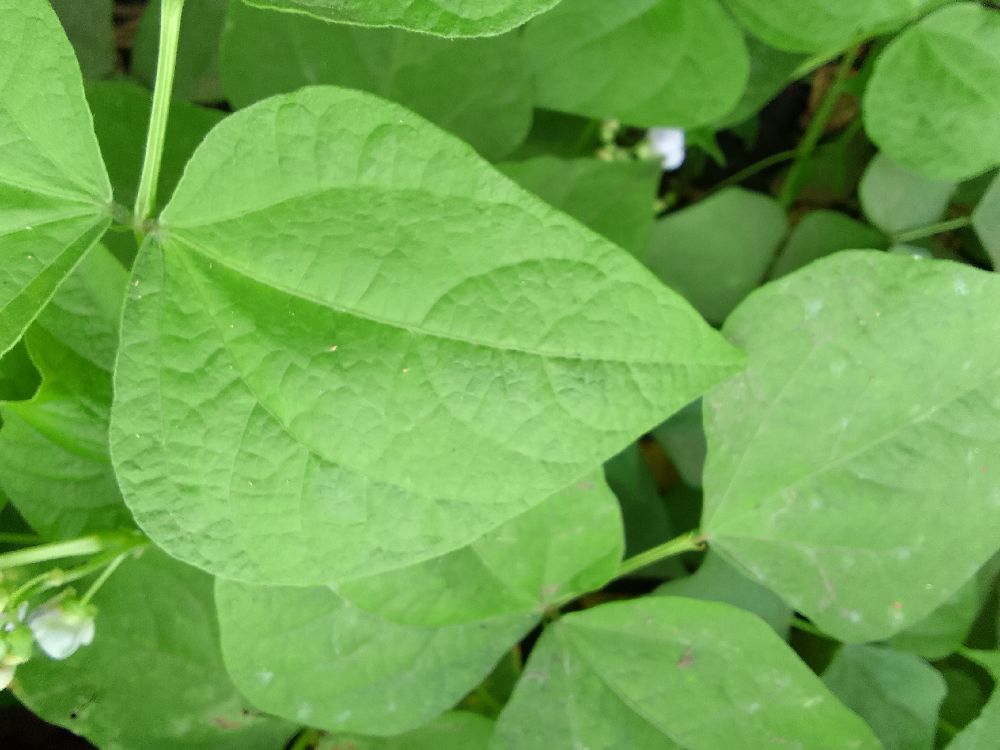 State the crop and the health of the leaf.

common bean, healthy
